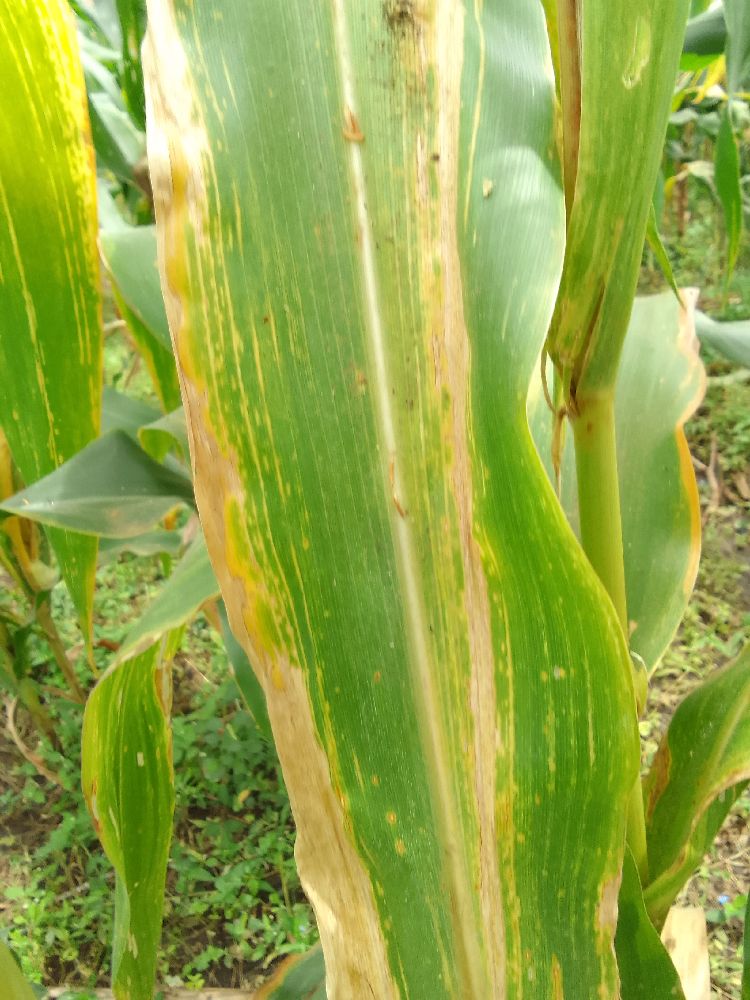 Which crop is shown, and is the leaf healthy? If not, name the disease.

maize, maize lethal necrosis
